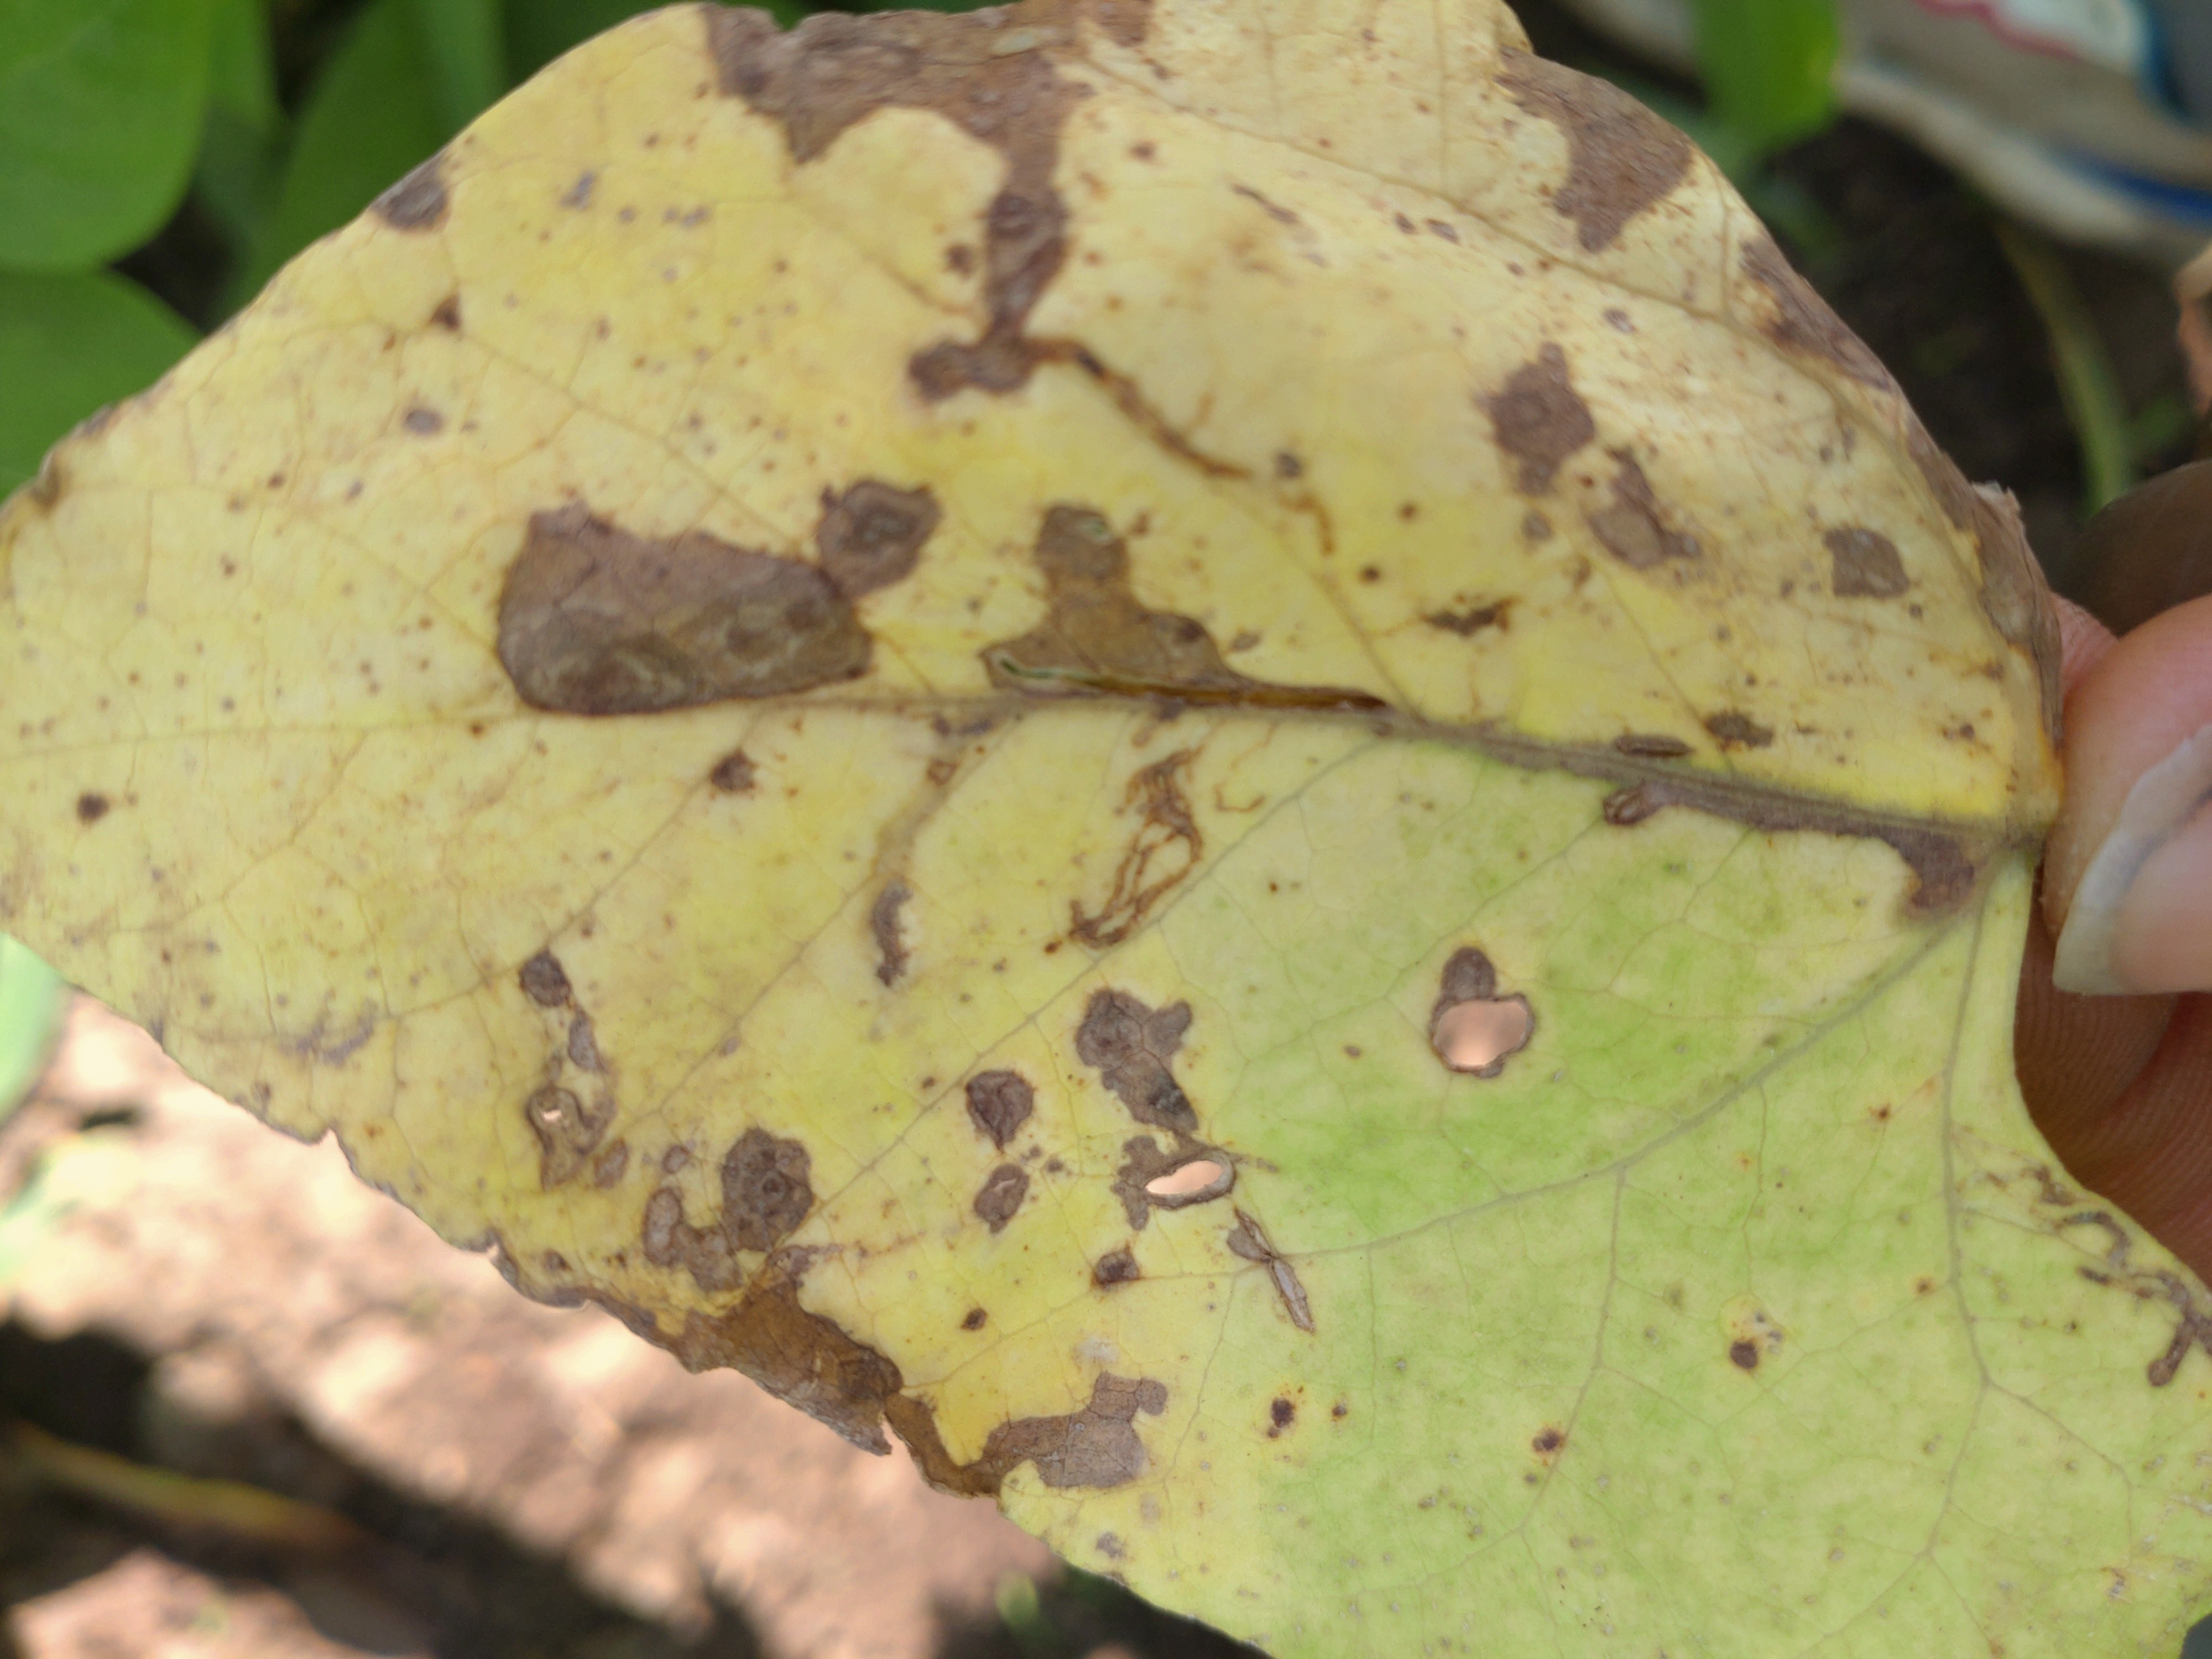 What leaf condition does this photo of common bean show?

anthracnose
